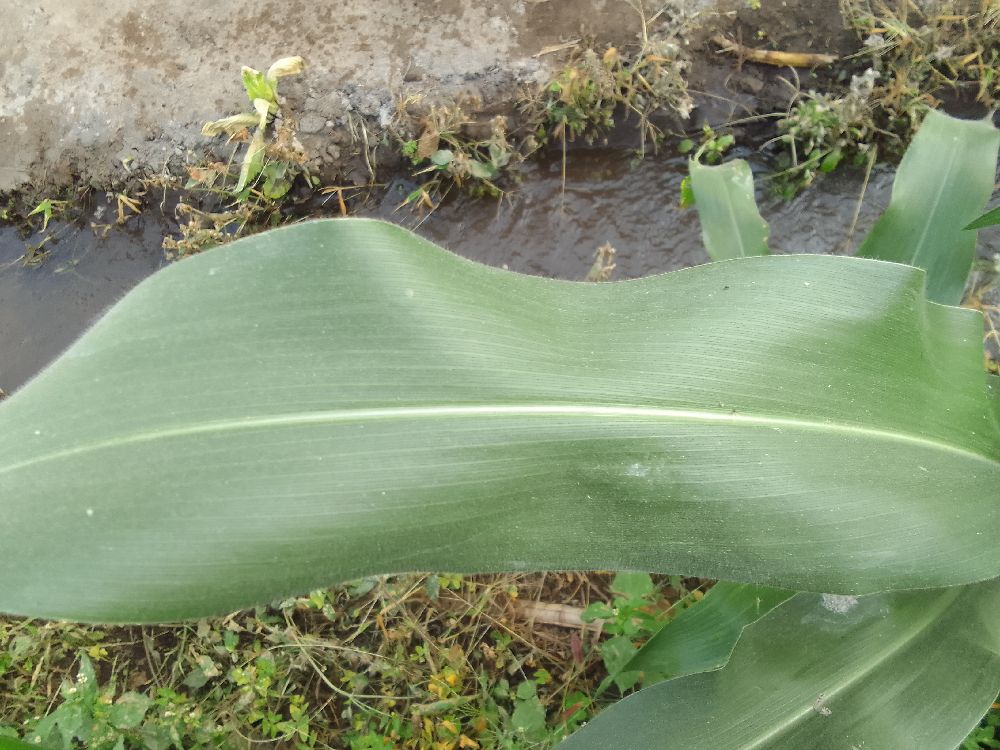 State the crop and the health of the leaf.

maize, healthy
